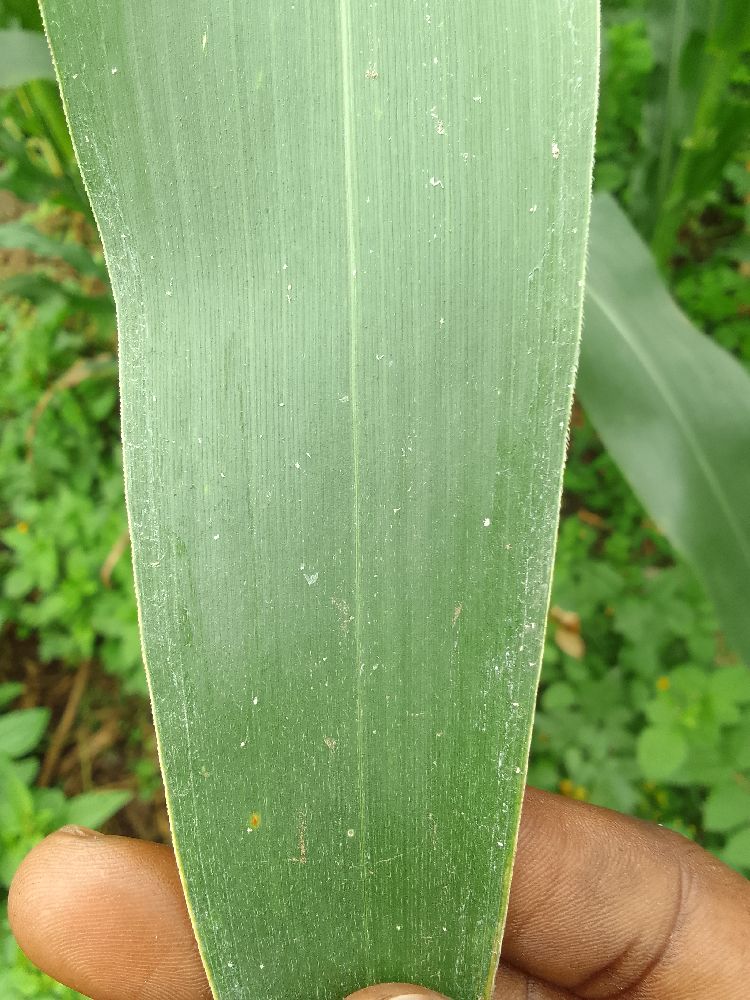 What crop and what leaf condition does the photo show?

maize, healthy
